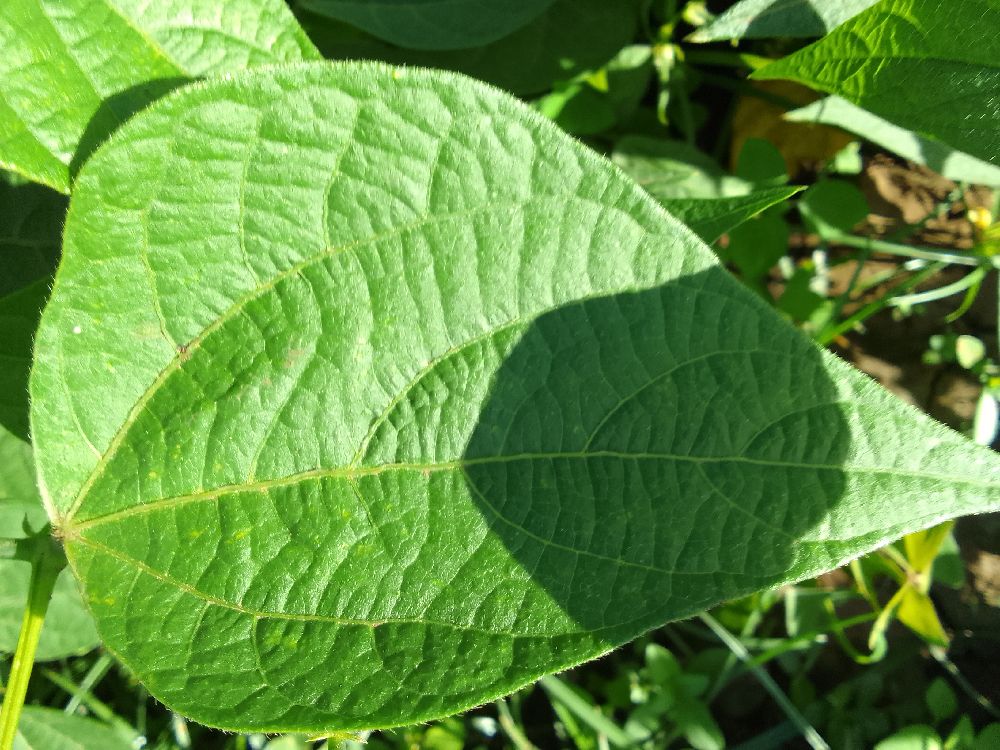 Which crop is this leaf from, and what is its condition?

common bean, healthy
